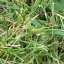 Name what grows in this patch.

grass
